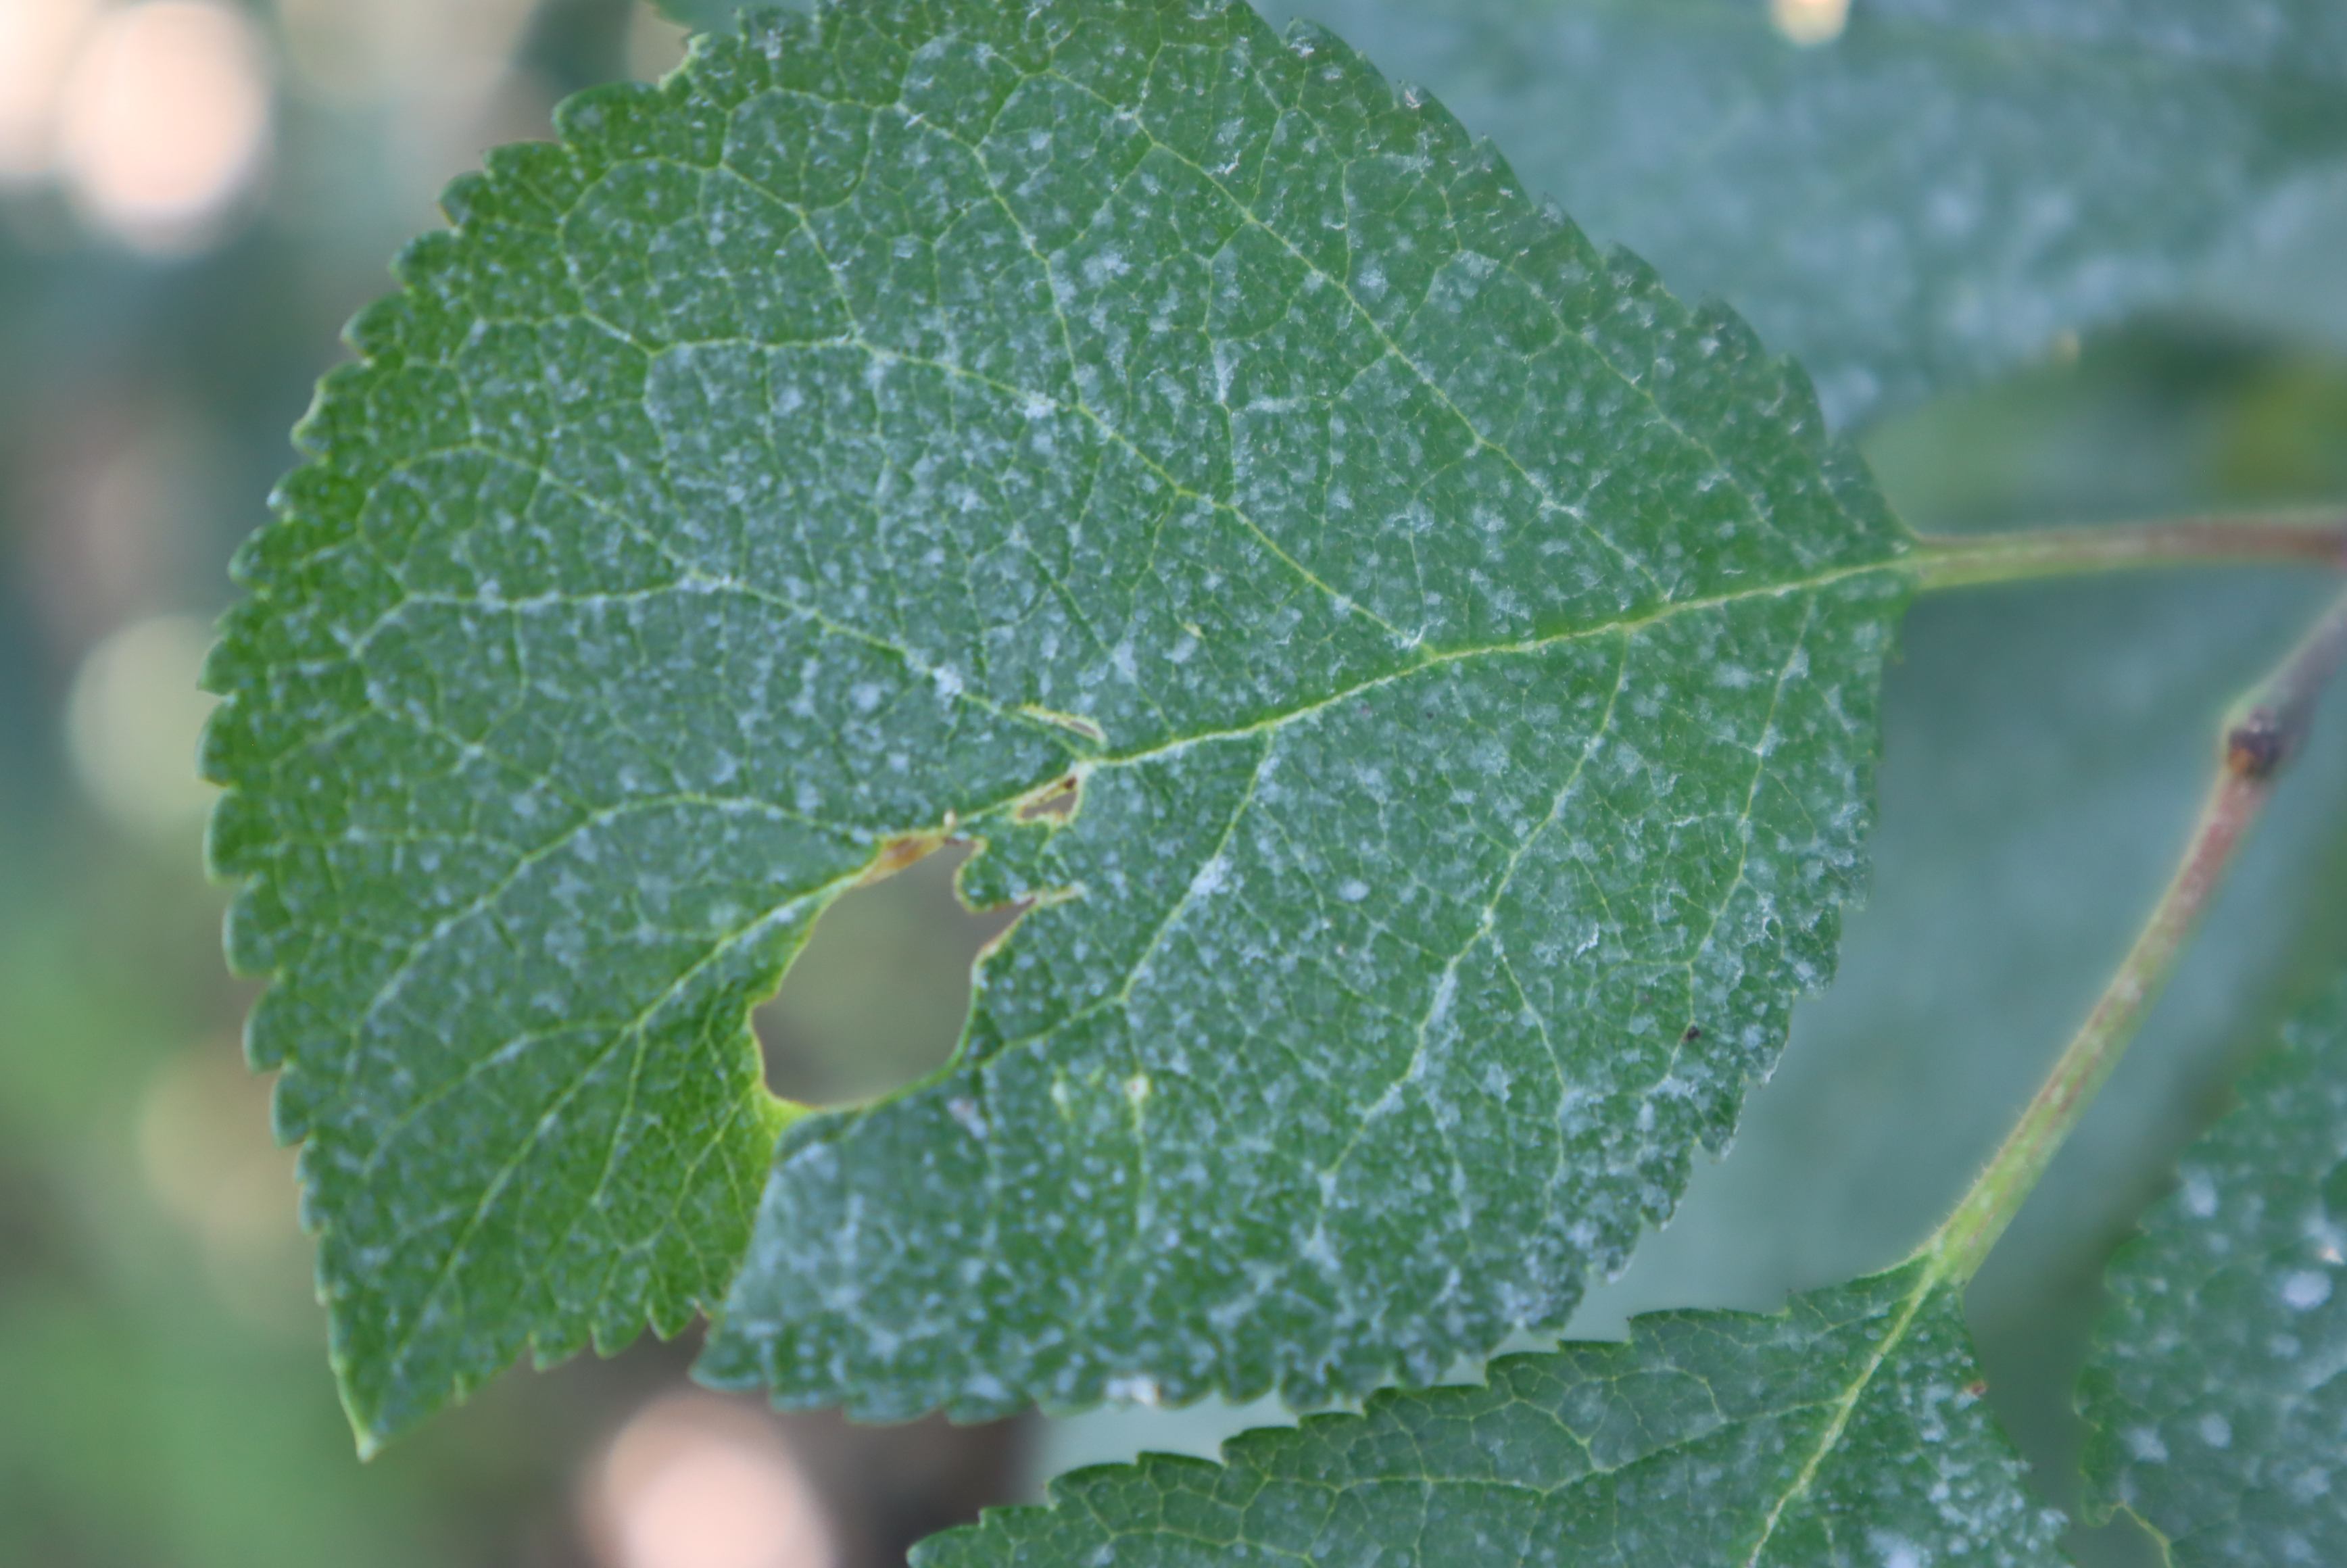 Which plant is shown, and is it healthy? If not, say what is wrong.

plum, phytophagous
